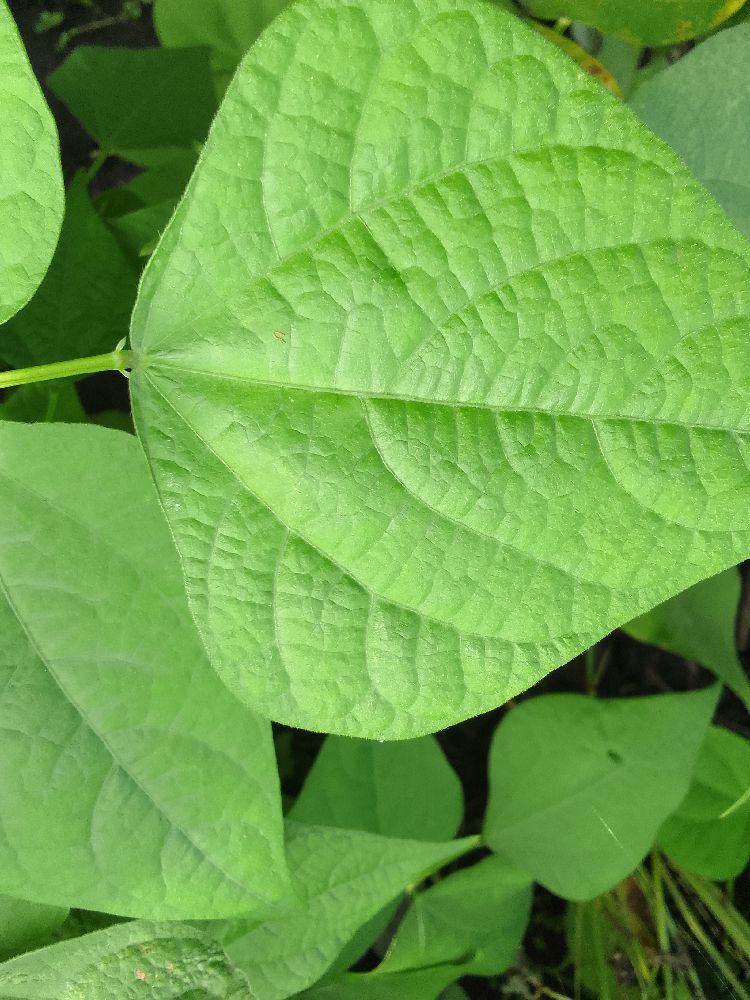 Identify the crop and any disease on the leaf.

common bean, healthy
